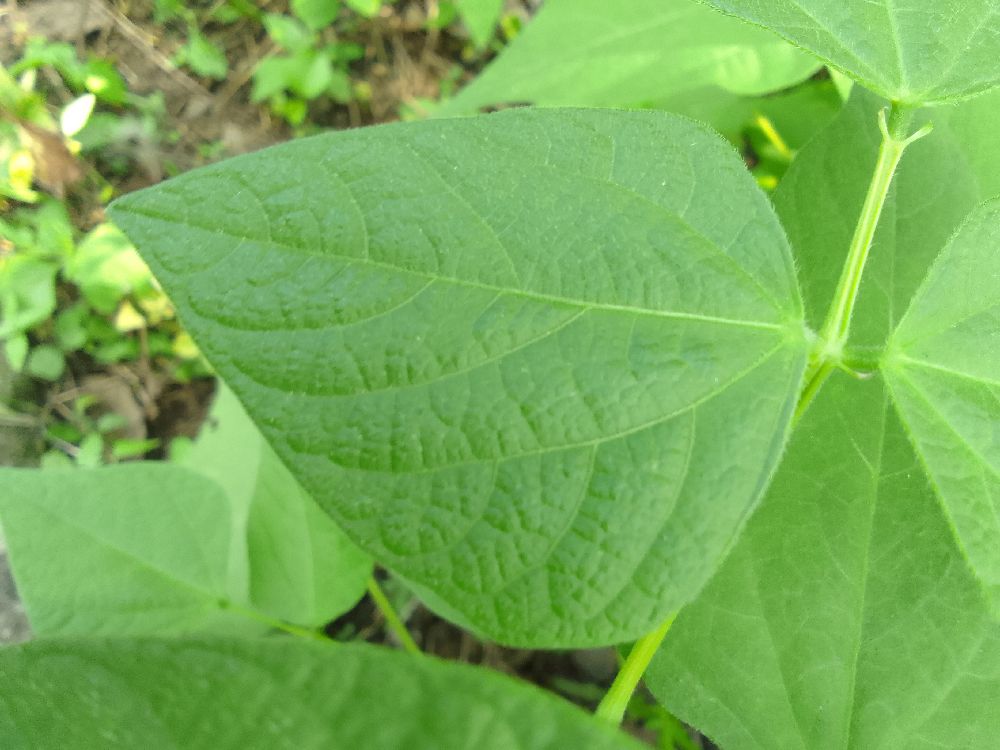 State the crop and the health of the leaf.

common bean, healthy
